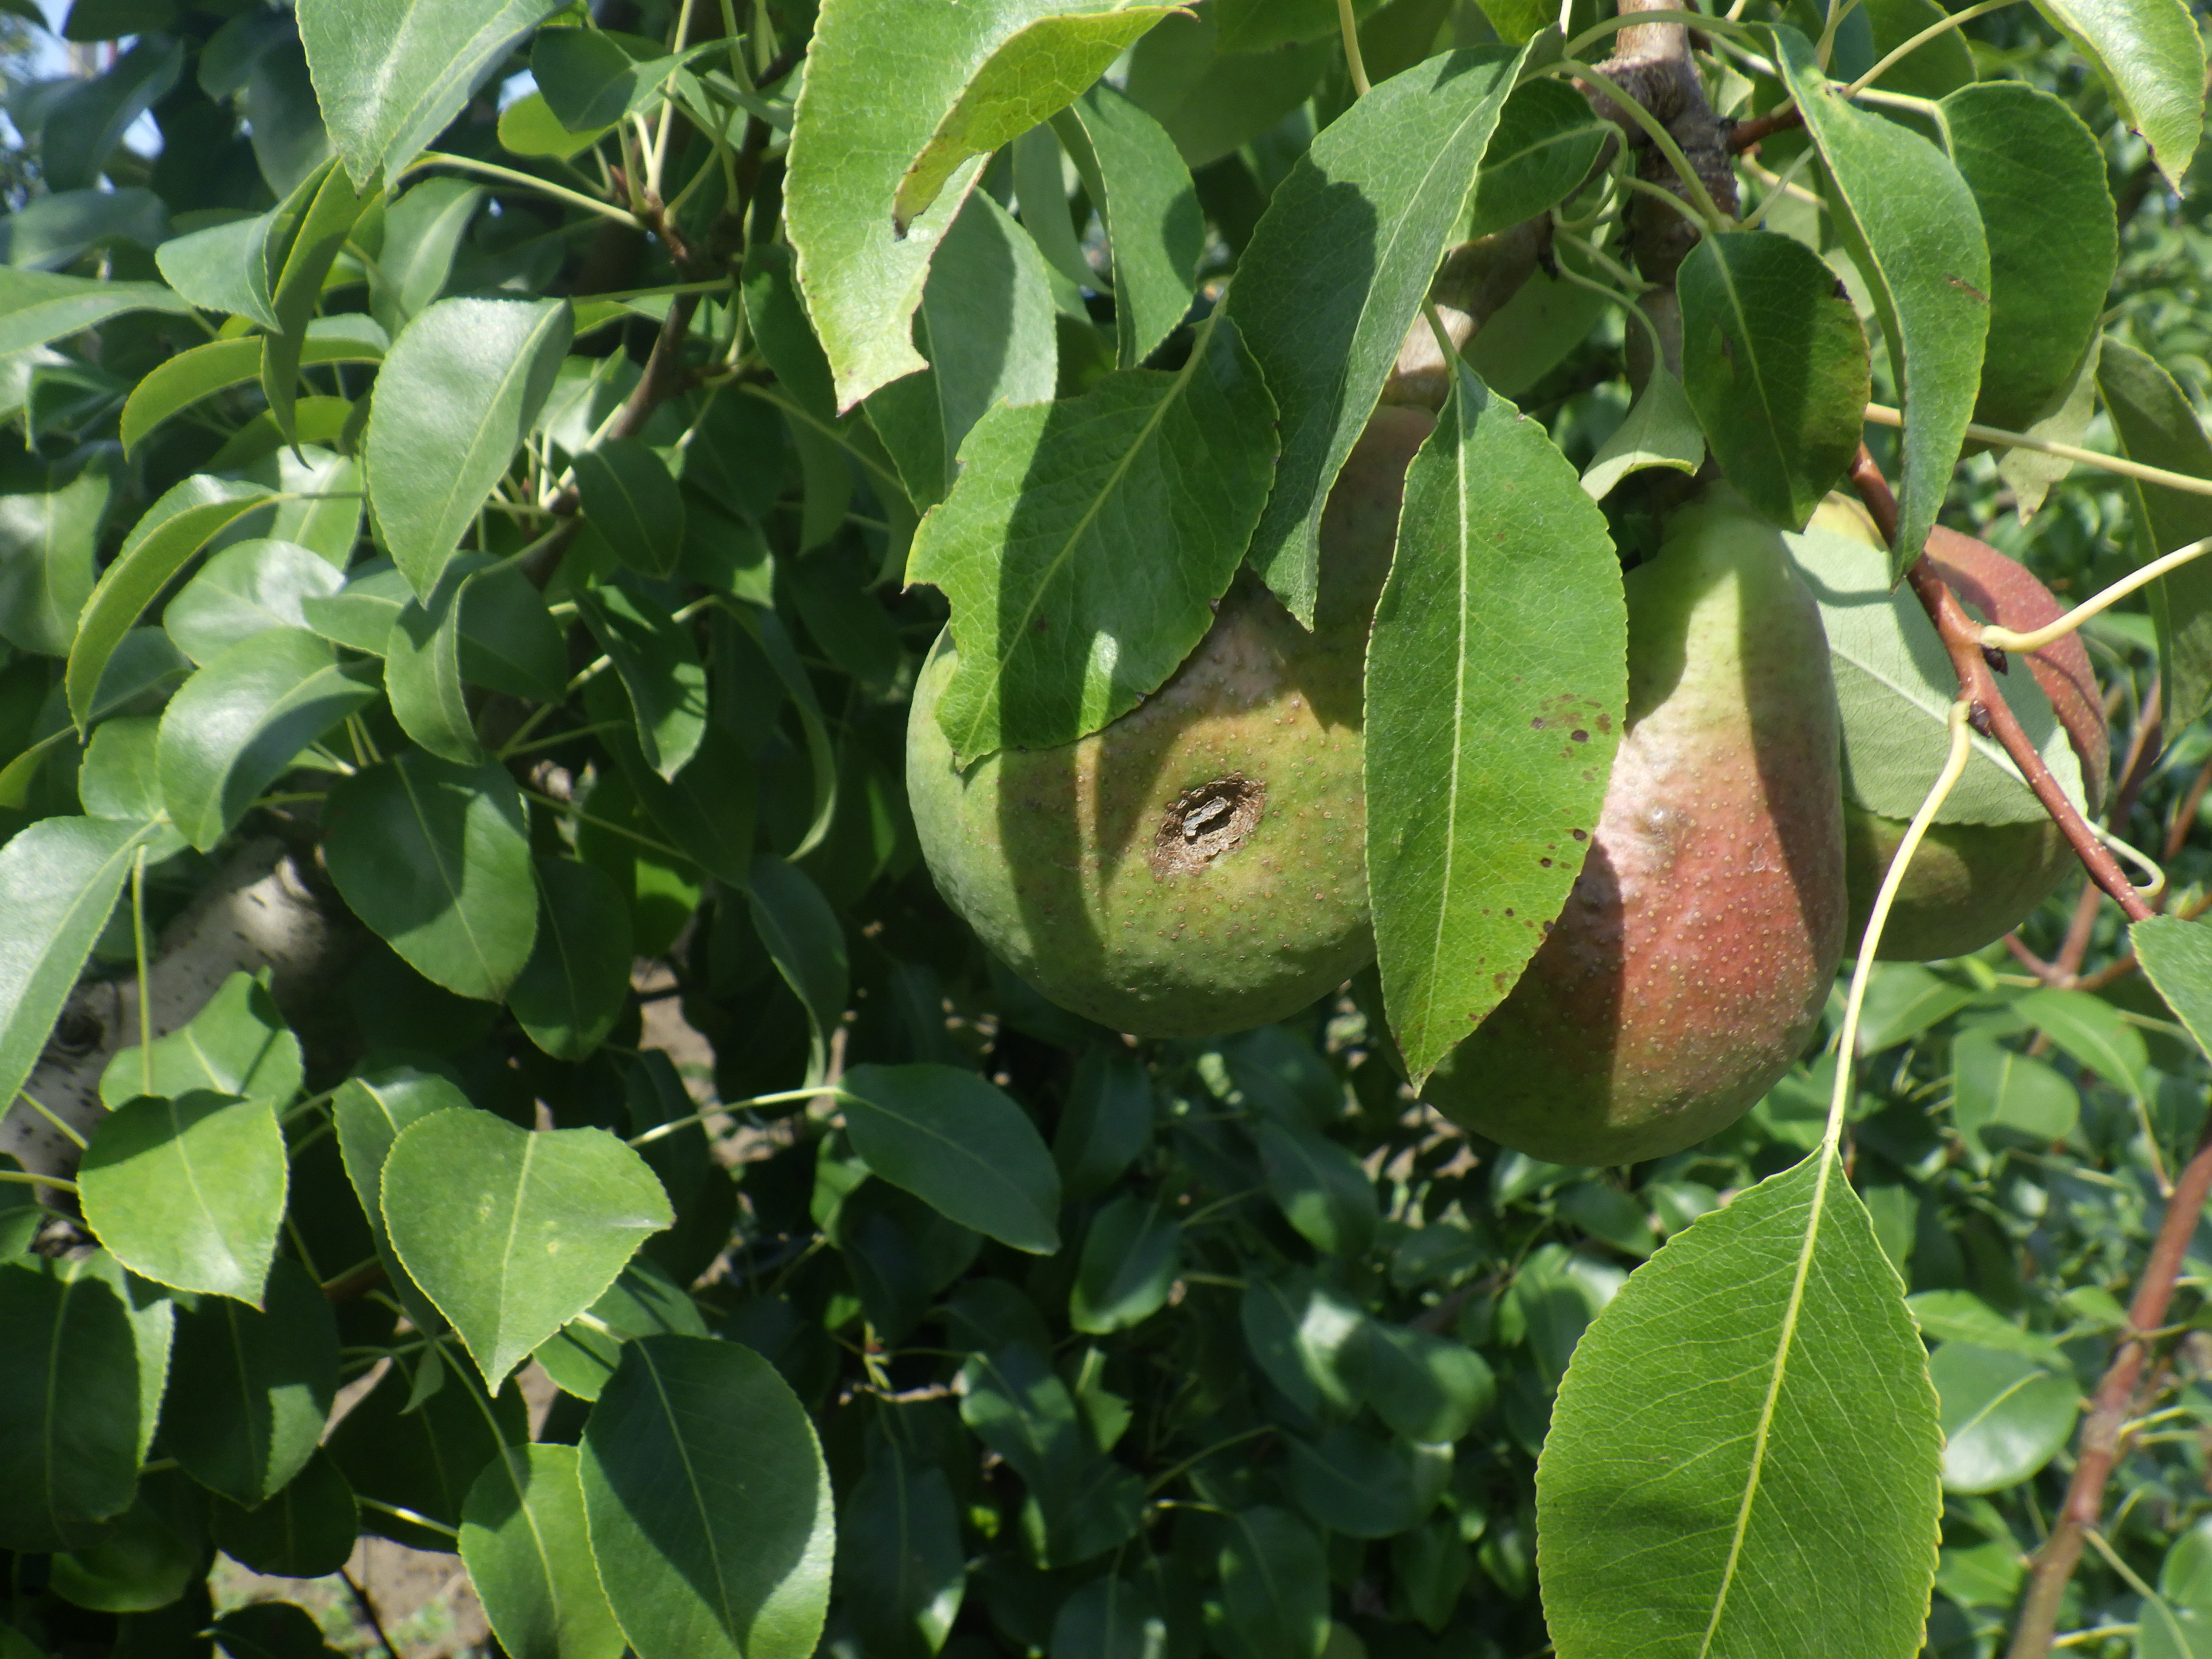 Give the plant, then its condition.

pear, black spot, phytophagous
